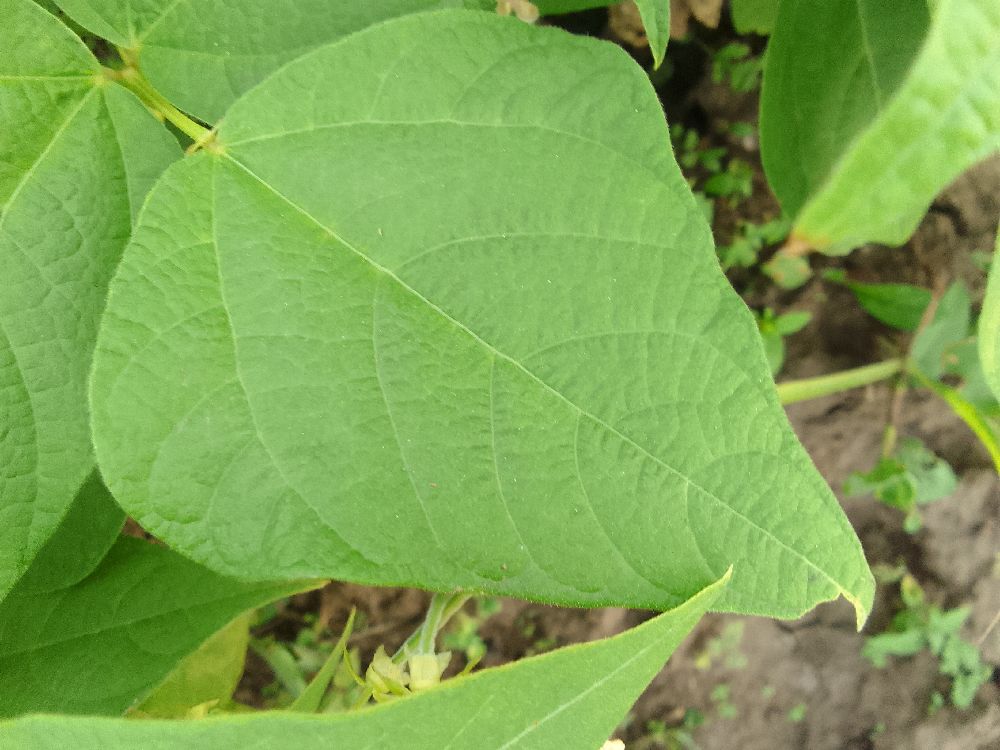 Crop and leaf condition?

common bean, healthy
